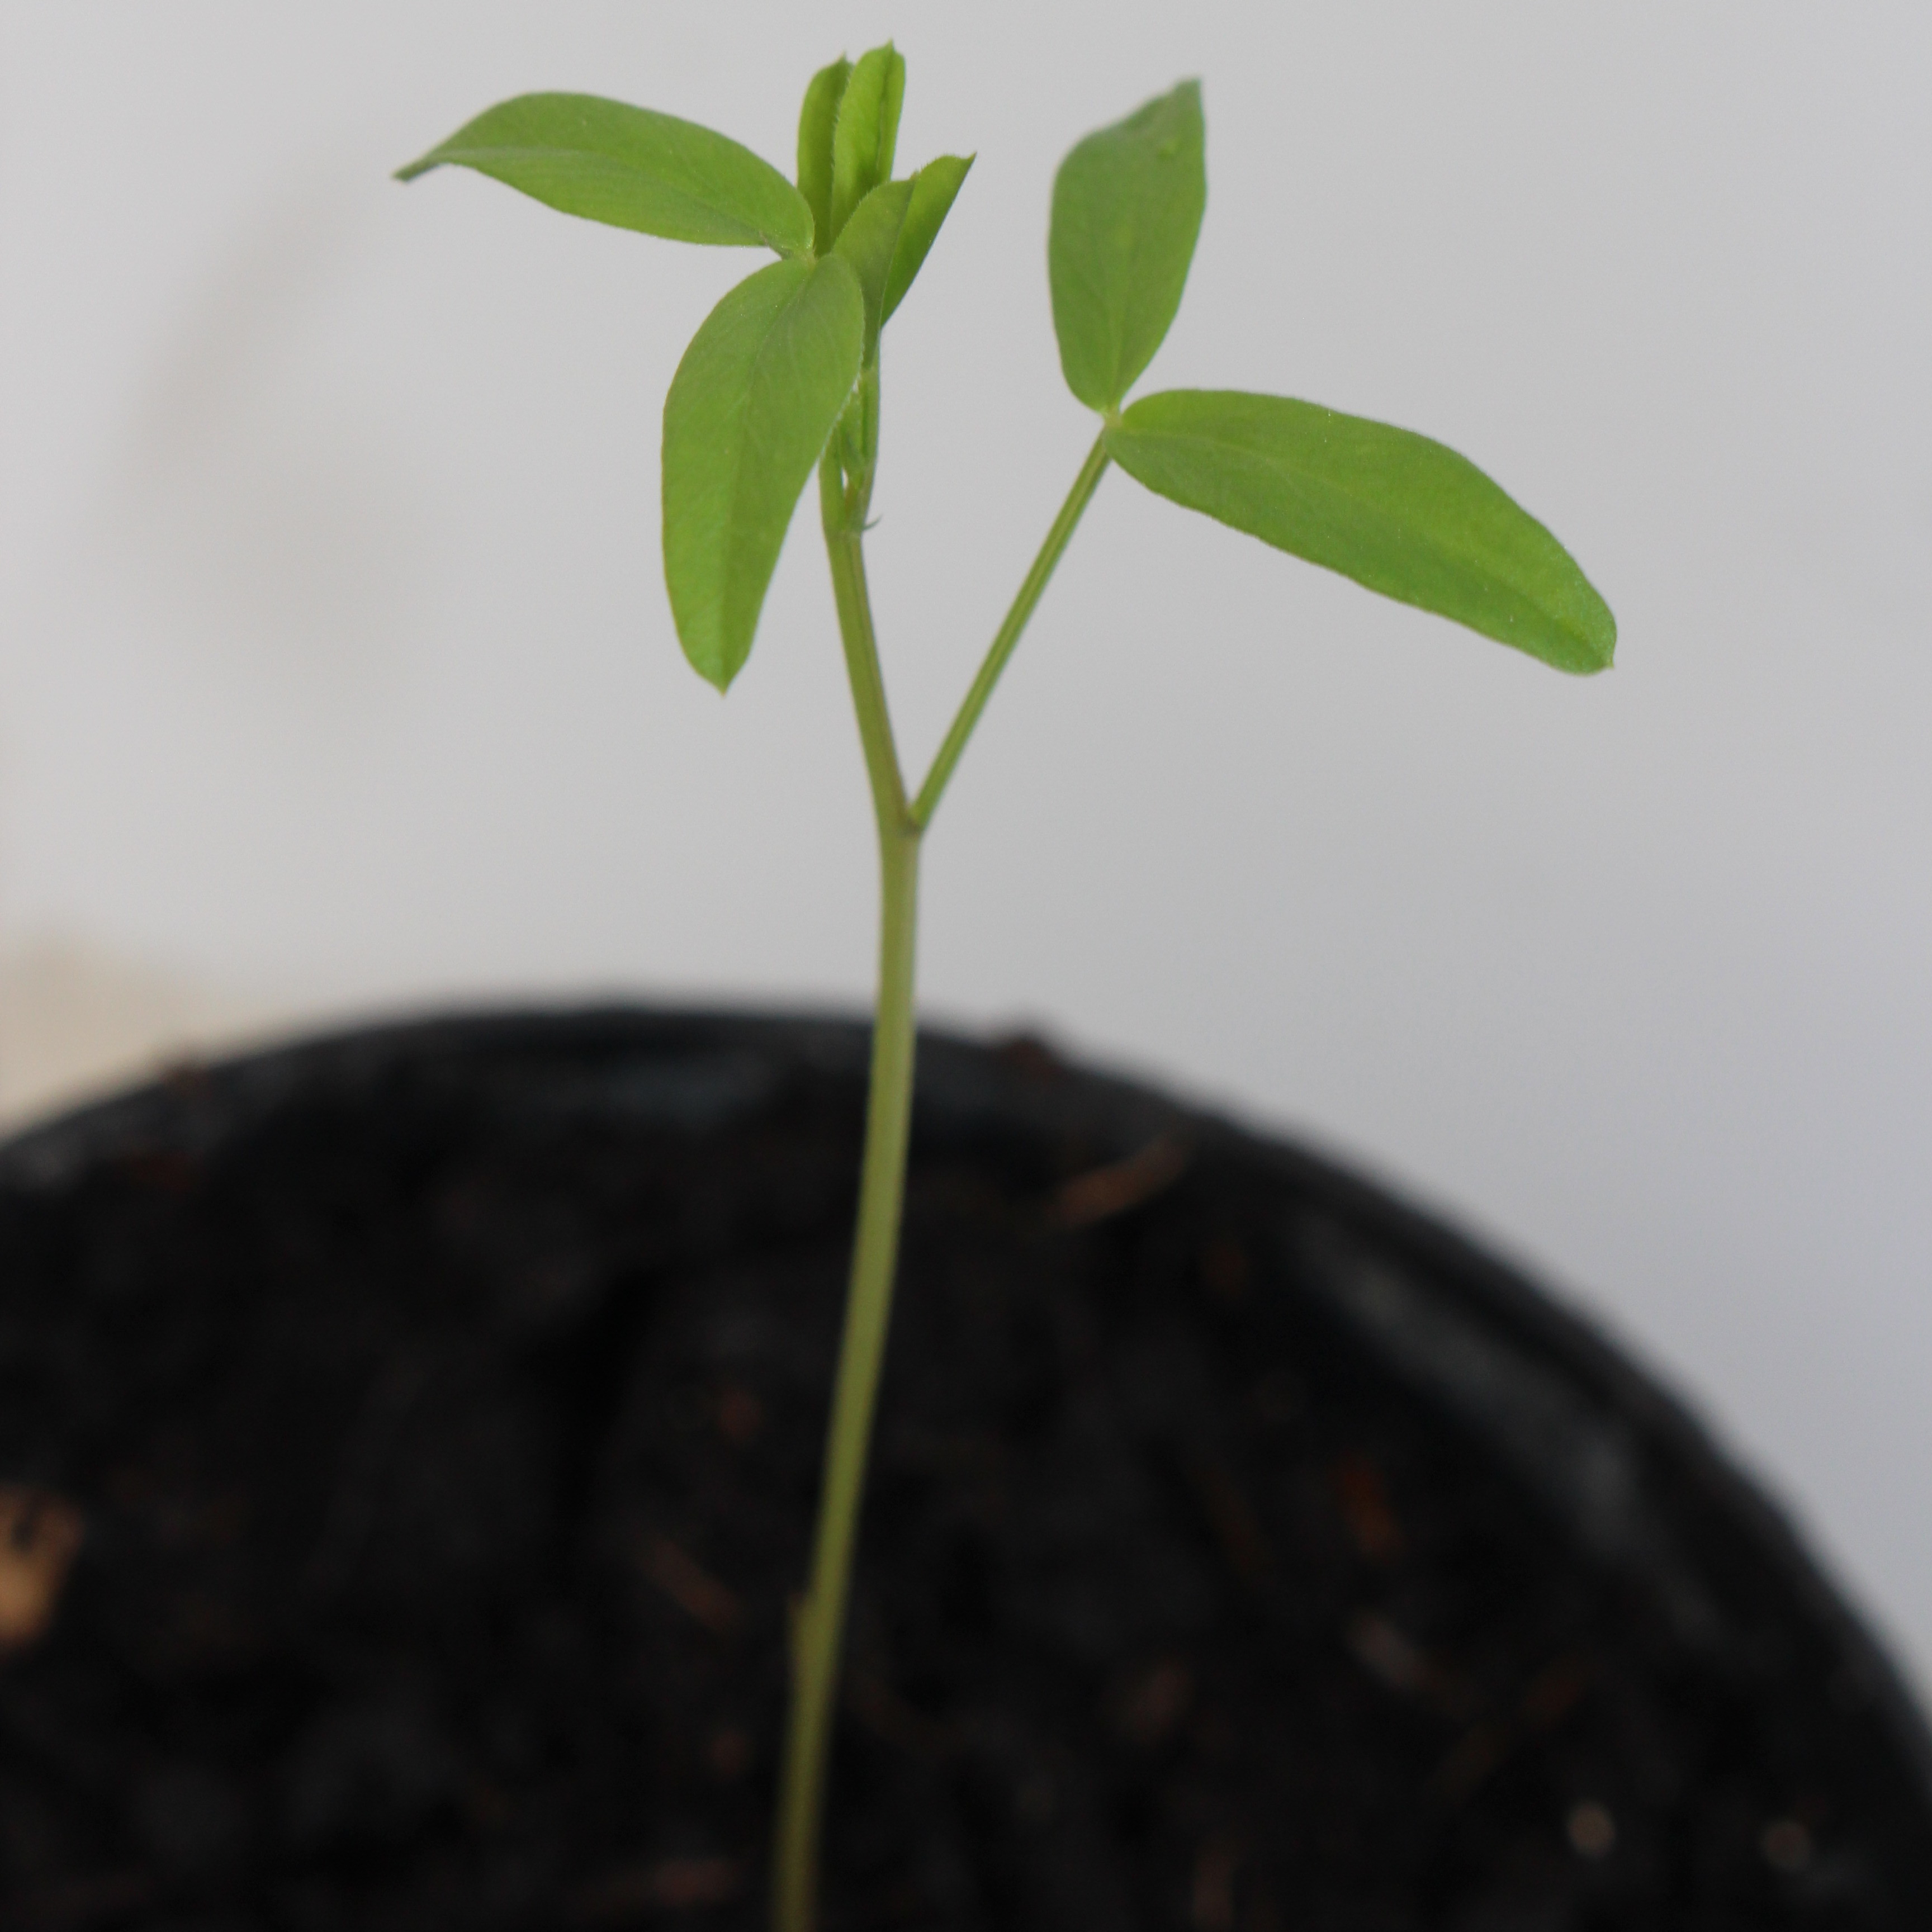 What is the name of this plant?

Vicia sativa
